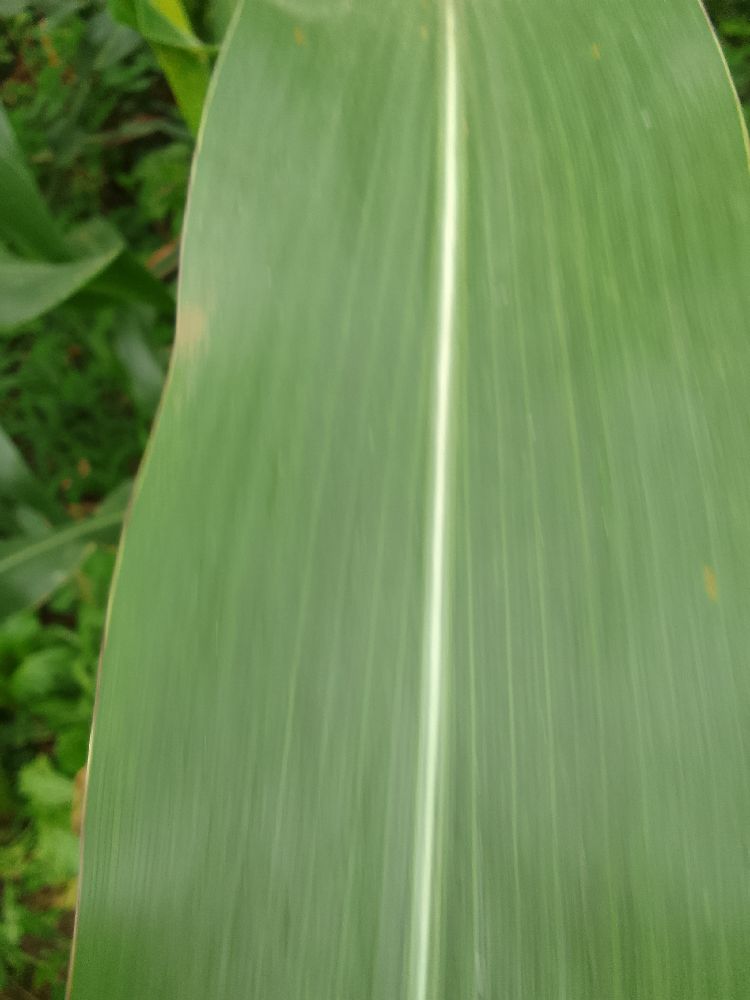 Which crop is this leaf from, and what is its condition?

maize, healthy
